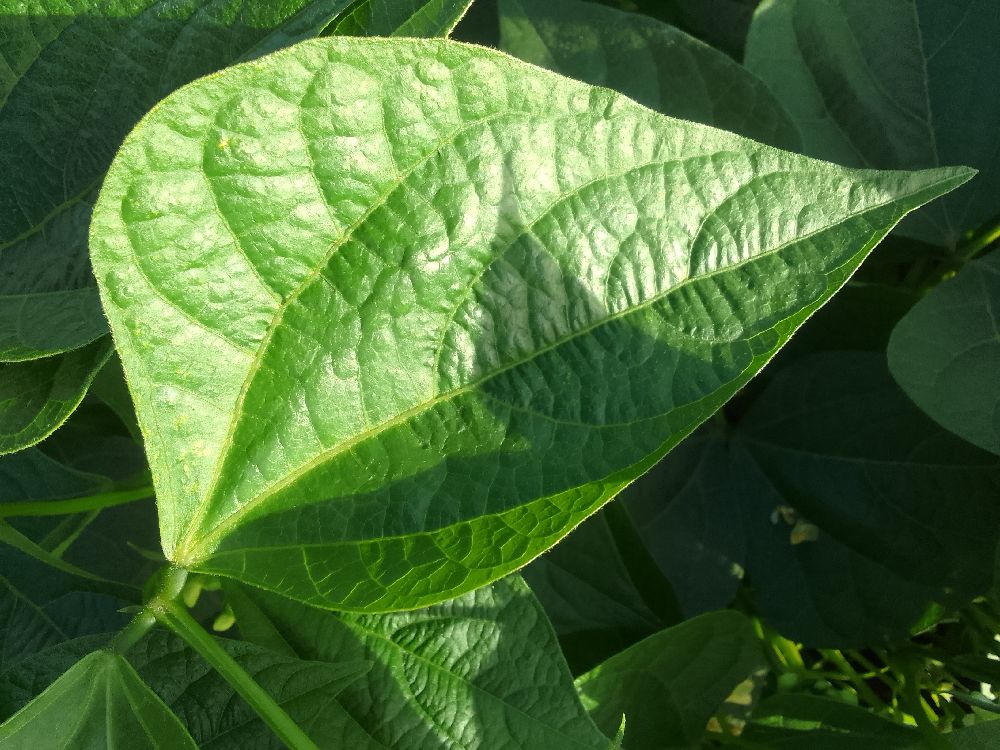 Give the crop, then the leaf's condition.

common bean, healthy
